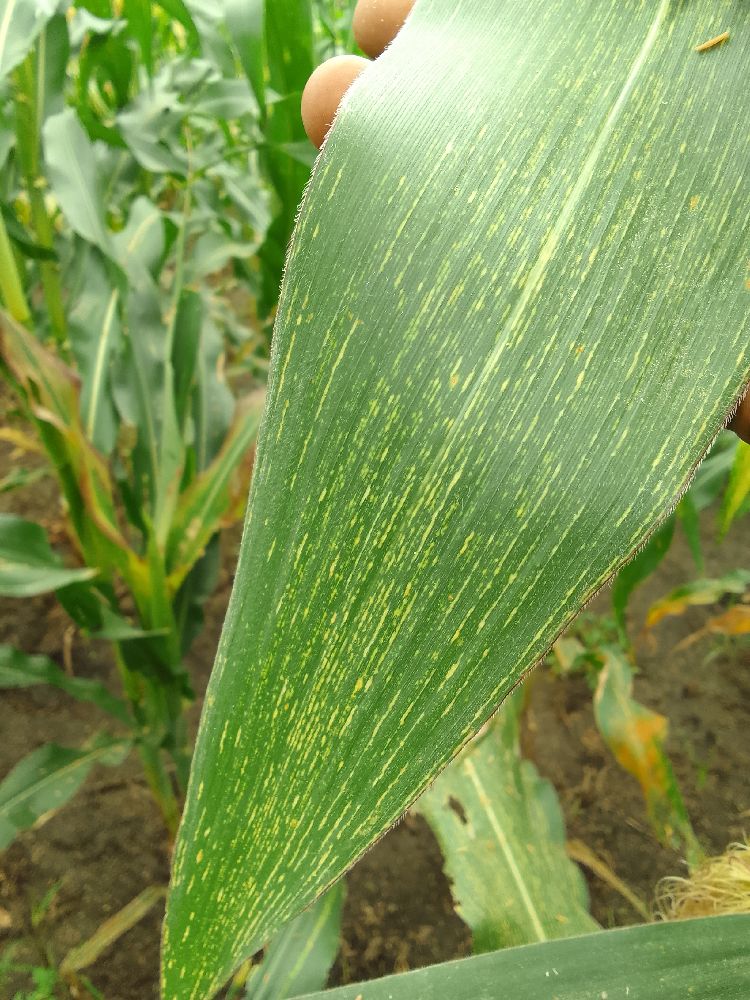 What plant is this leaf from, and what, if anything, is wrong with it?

maize, maize streak virus
